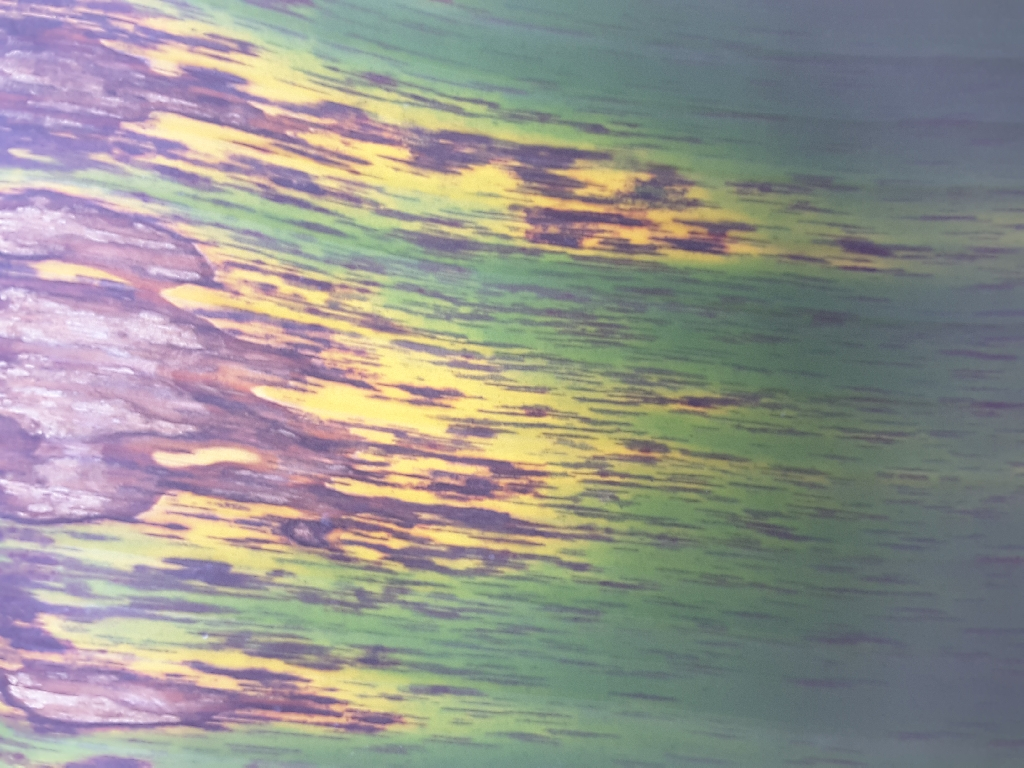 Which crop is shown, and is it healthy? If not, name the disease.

banana, black sigatoka
